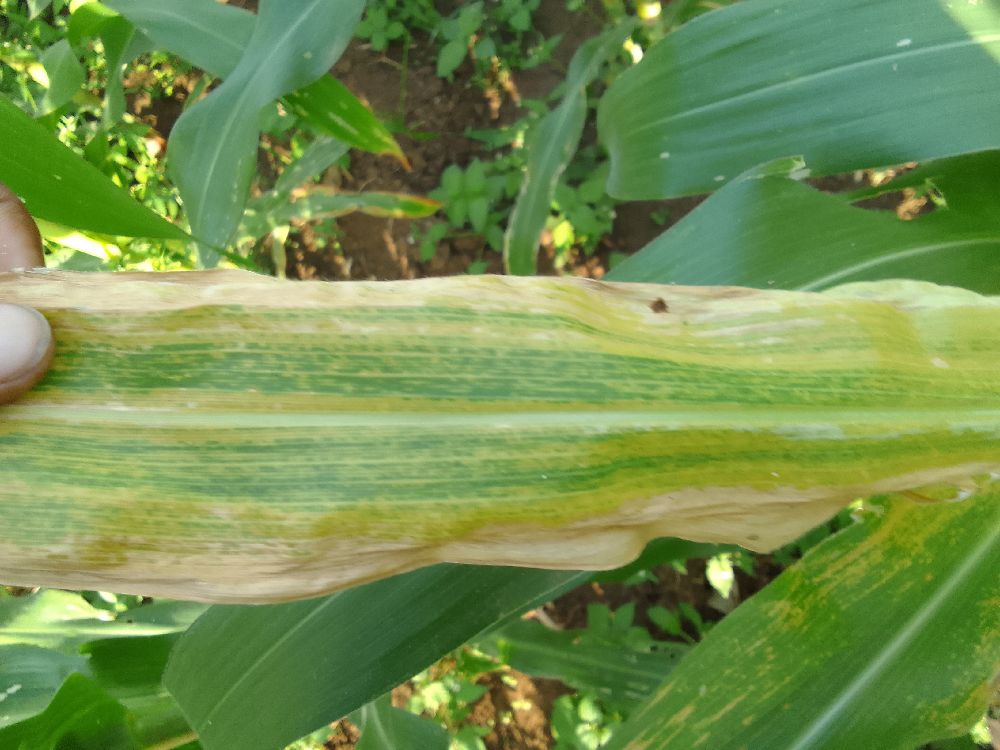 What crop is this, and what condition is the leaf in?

maize, maize lethal necrosis
